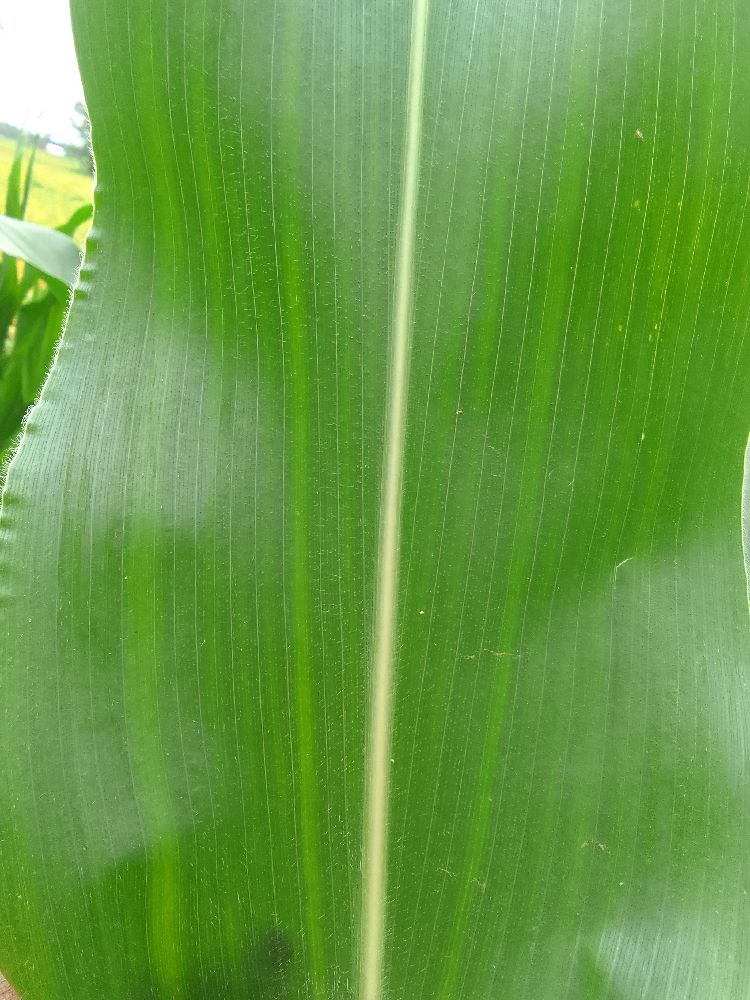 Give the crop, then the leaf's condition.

maize, healthy
